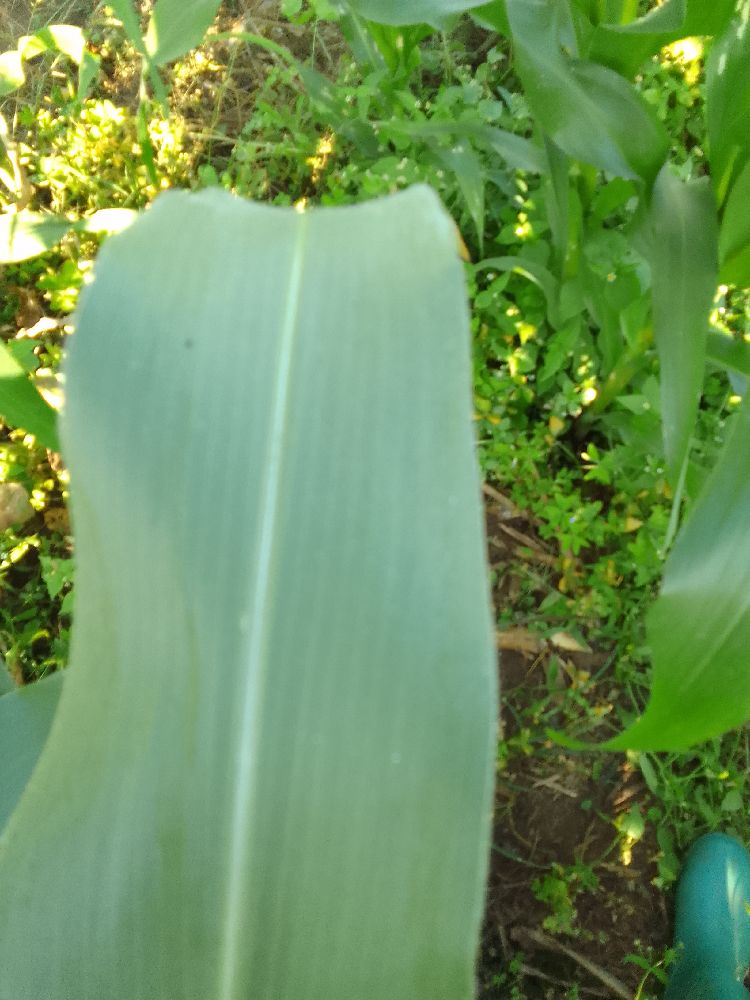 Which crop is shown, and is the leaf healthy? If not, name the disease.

maize, healthy
